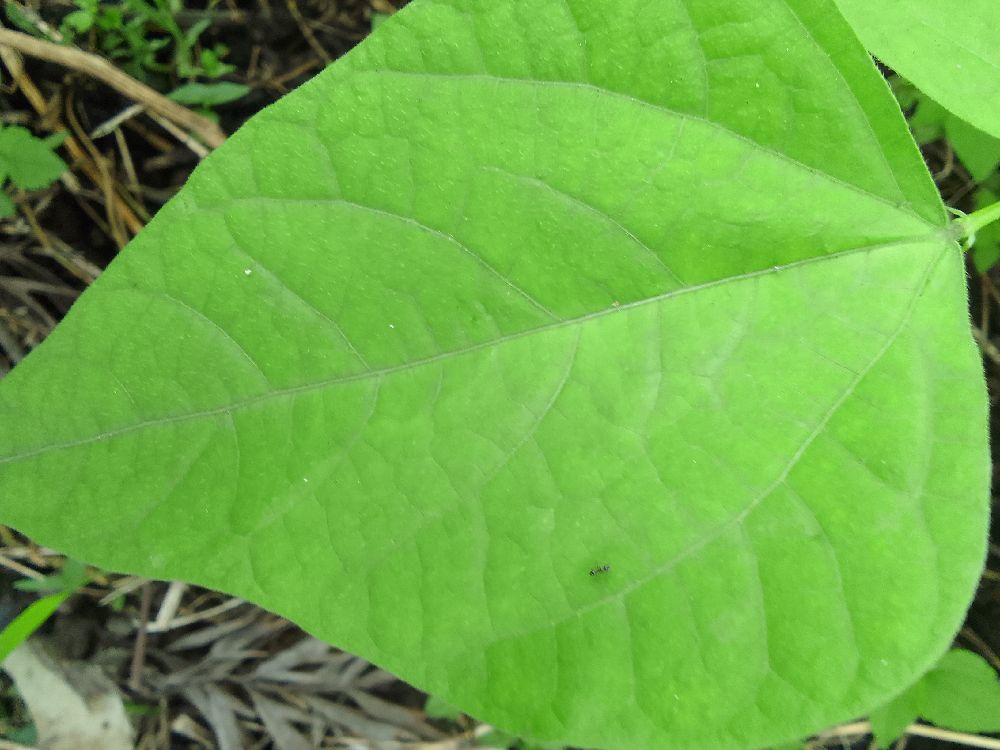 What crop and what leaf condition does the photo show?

common bean, healthy
